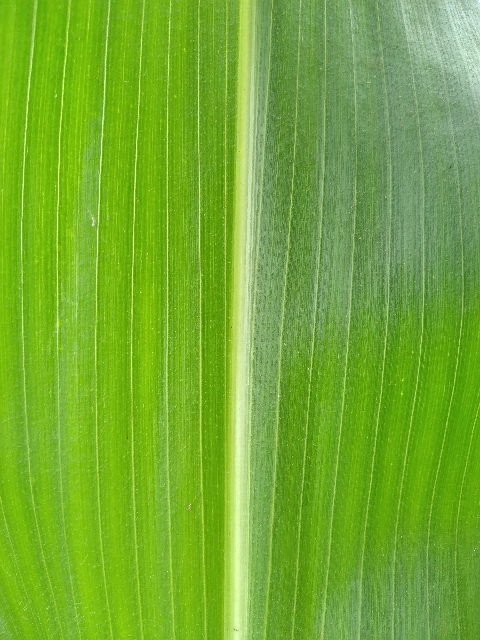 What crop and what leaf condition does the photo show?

maize, healthy
